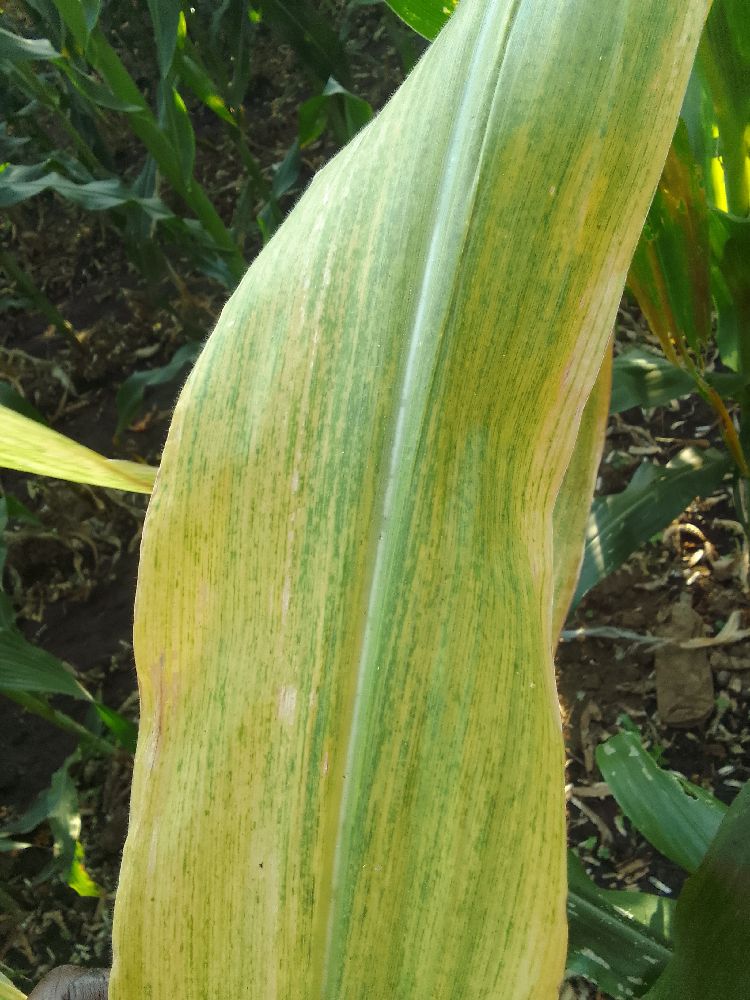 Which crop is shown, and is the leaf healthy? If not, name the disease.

maize, maize lethal necrosis
